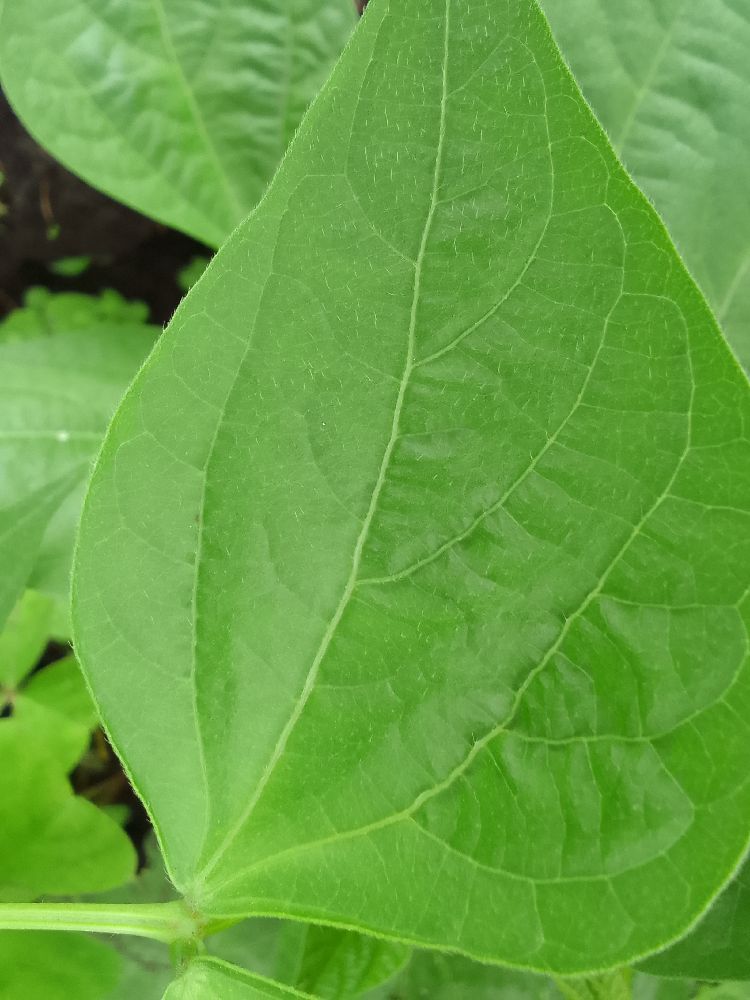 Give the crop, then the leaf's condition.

common bean, healthy
